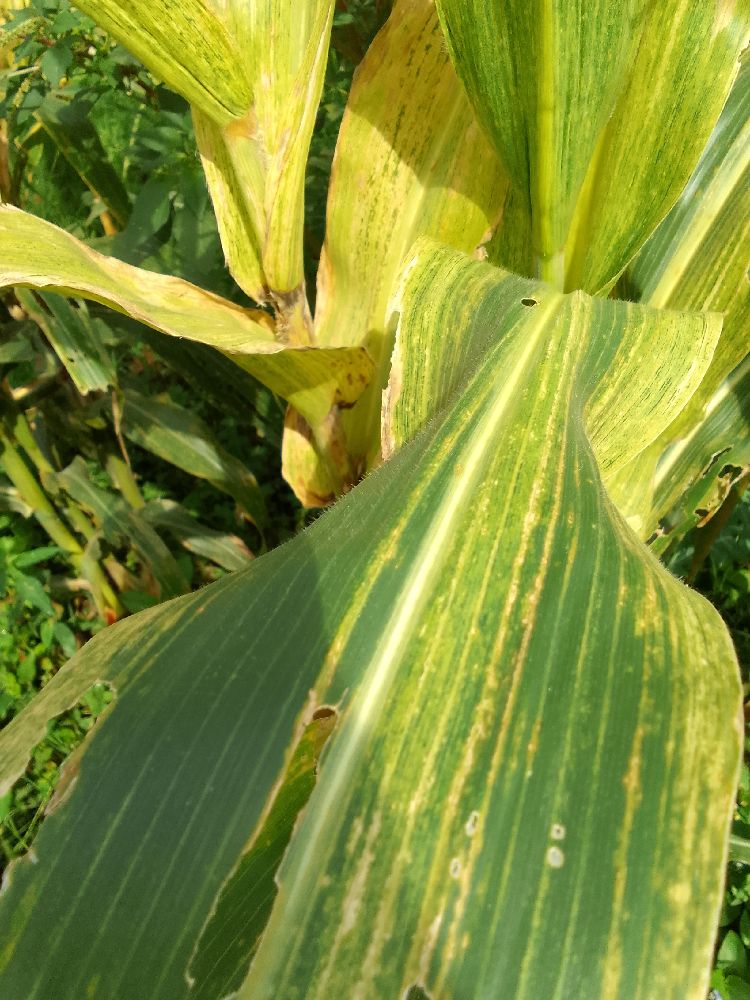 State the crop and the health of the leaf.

maize, maize lethal necrosis
